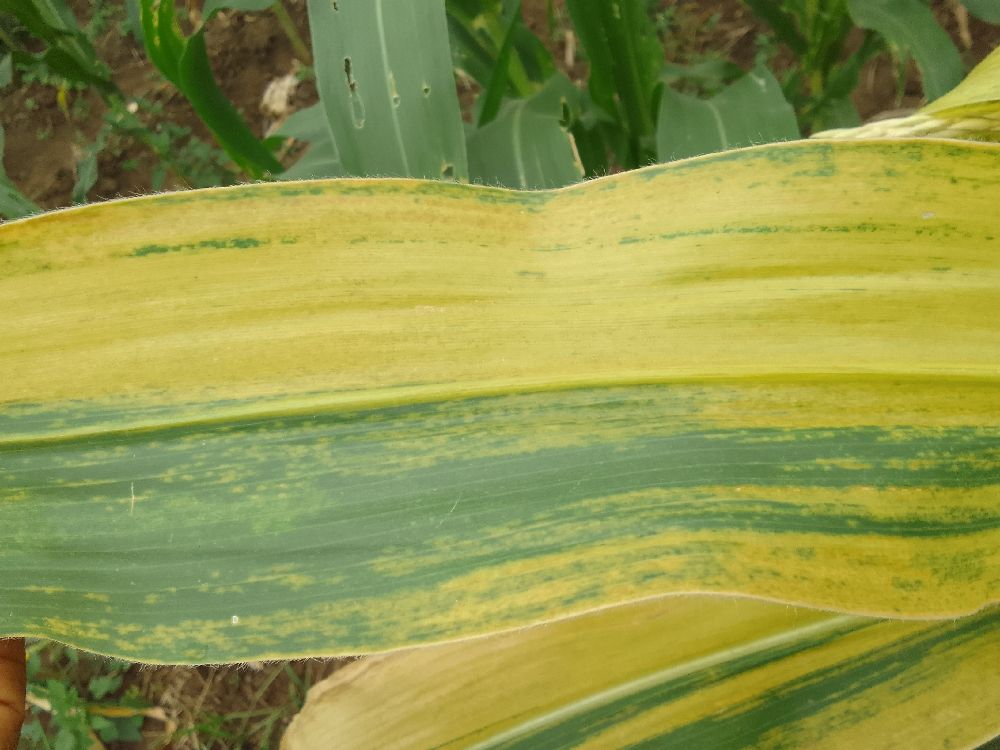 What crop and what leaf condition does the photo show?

maize, maize lethal necrosis
